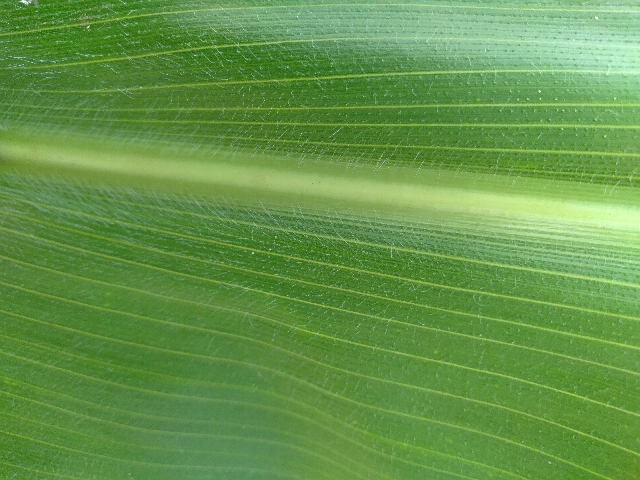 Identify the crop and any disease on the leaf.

maize, healthy
